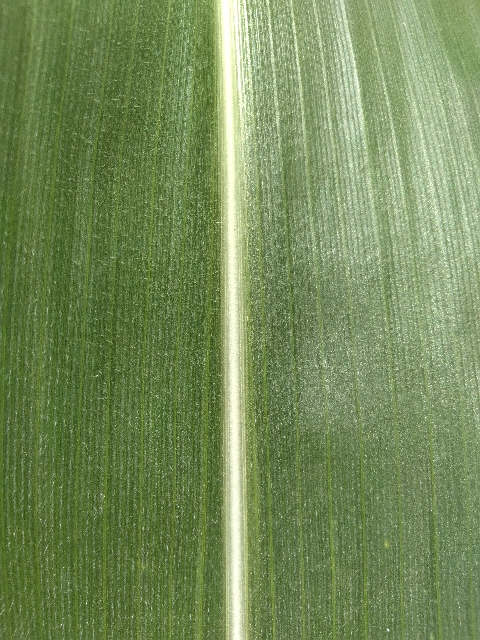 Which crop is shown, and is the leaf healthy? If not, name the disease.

maize, healthy
